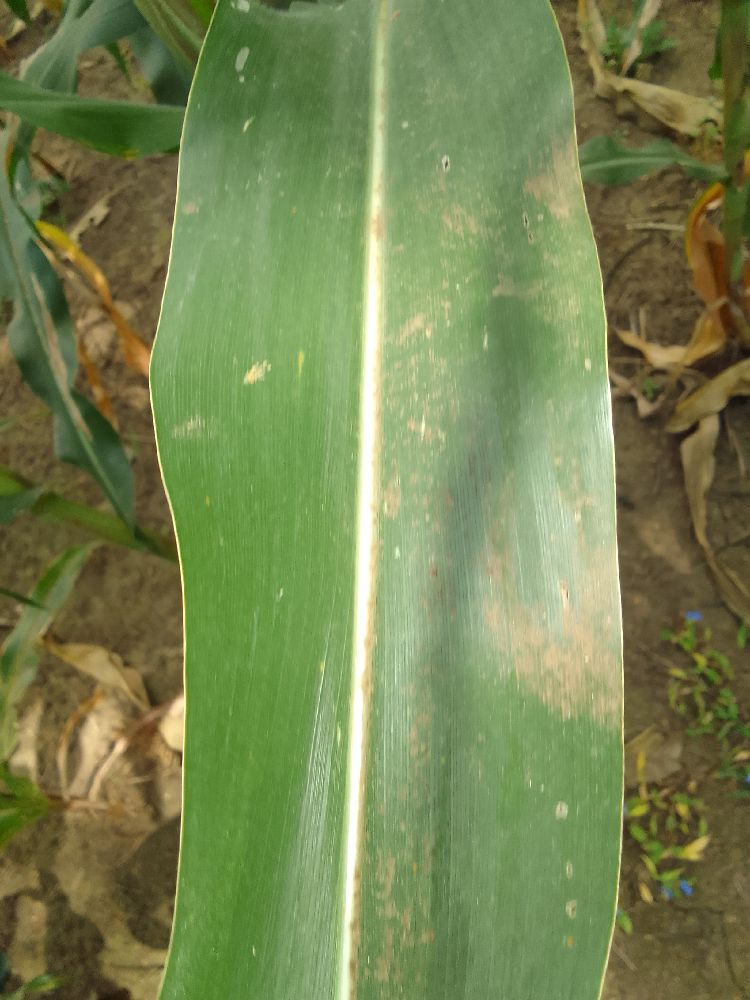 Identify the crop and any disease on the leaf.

maize, healthy
